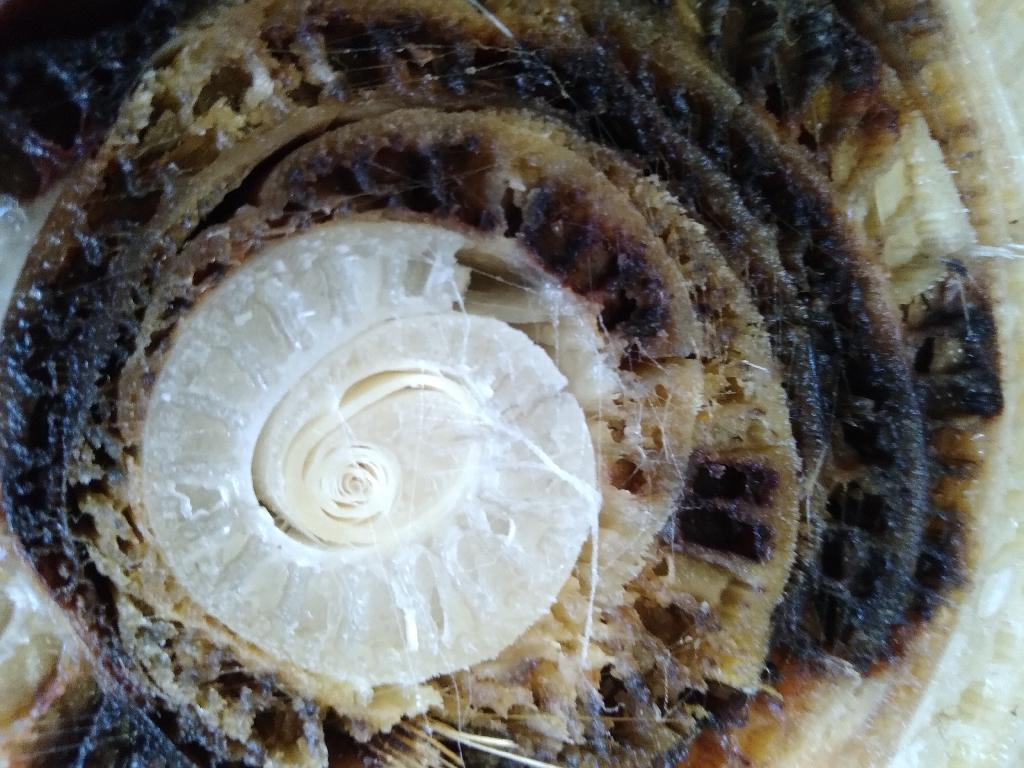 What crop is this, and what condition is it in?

banana, fusarium wilt race 1
